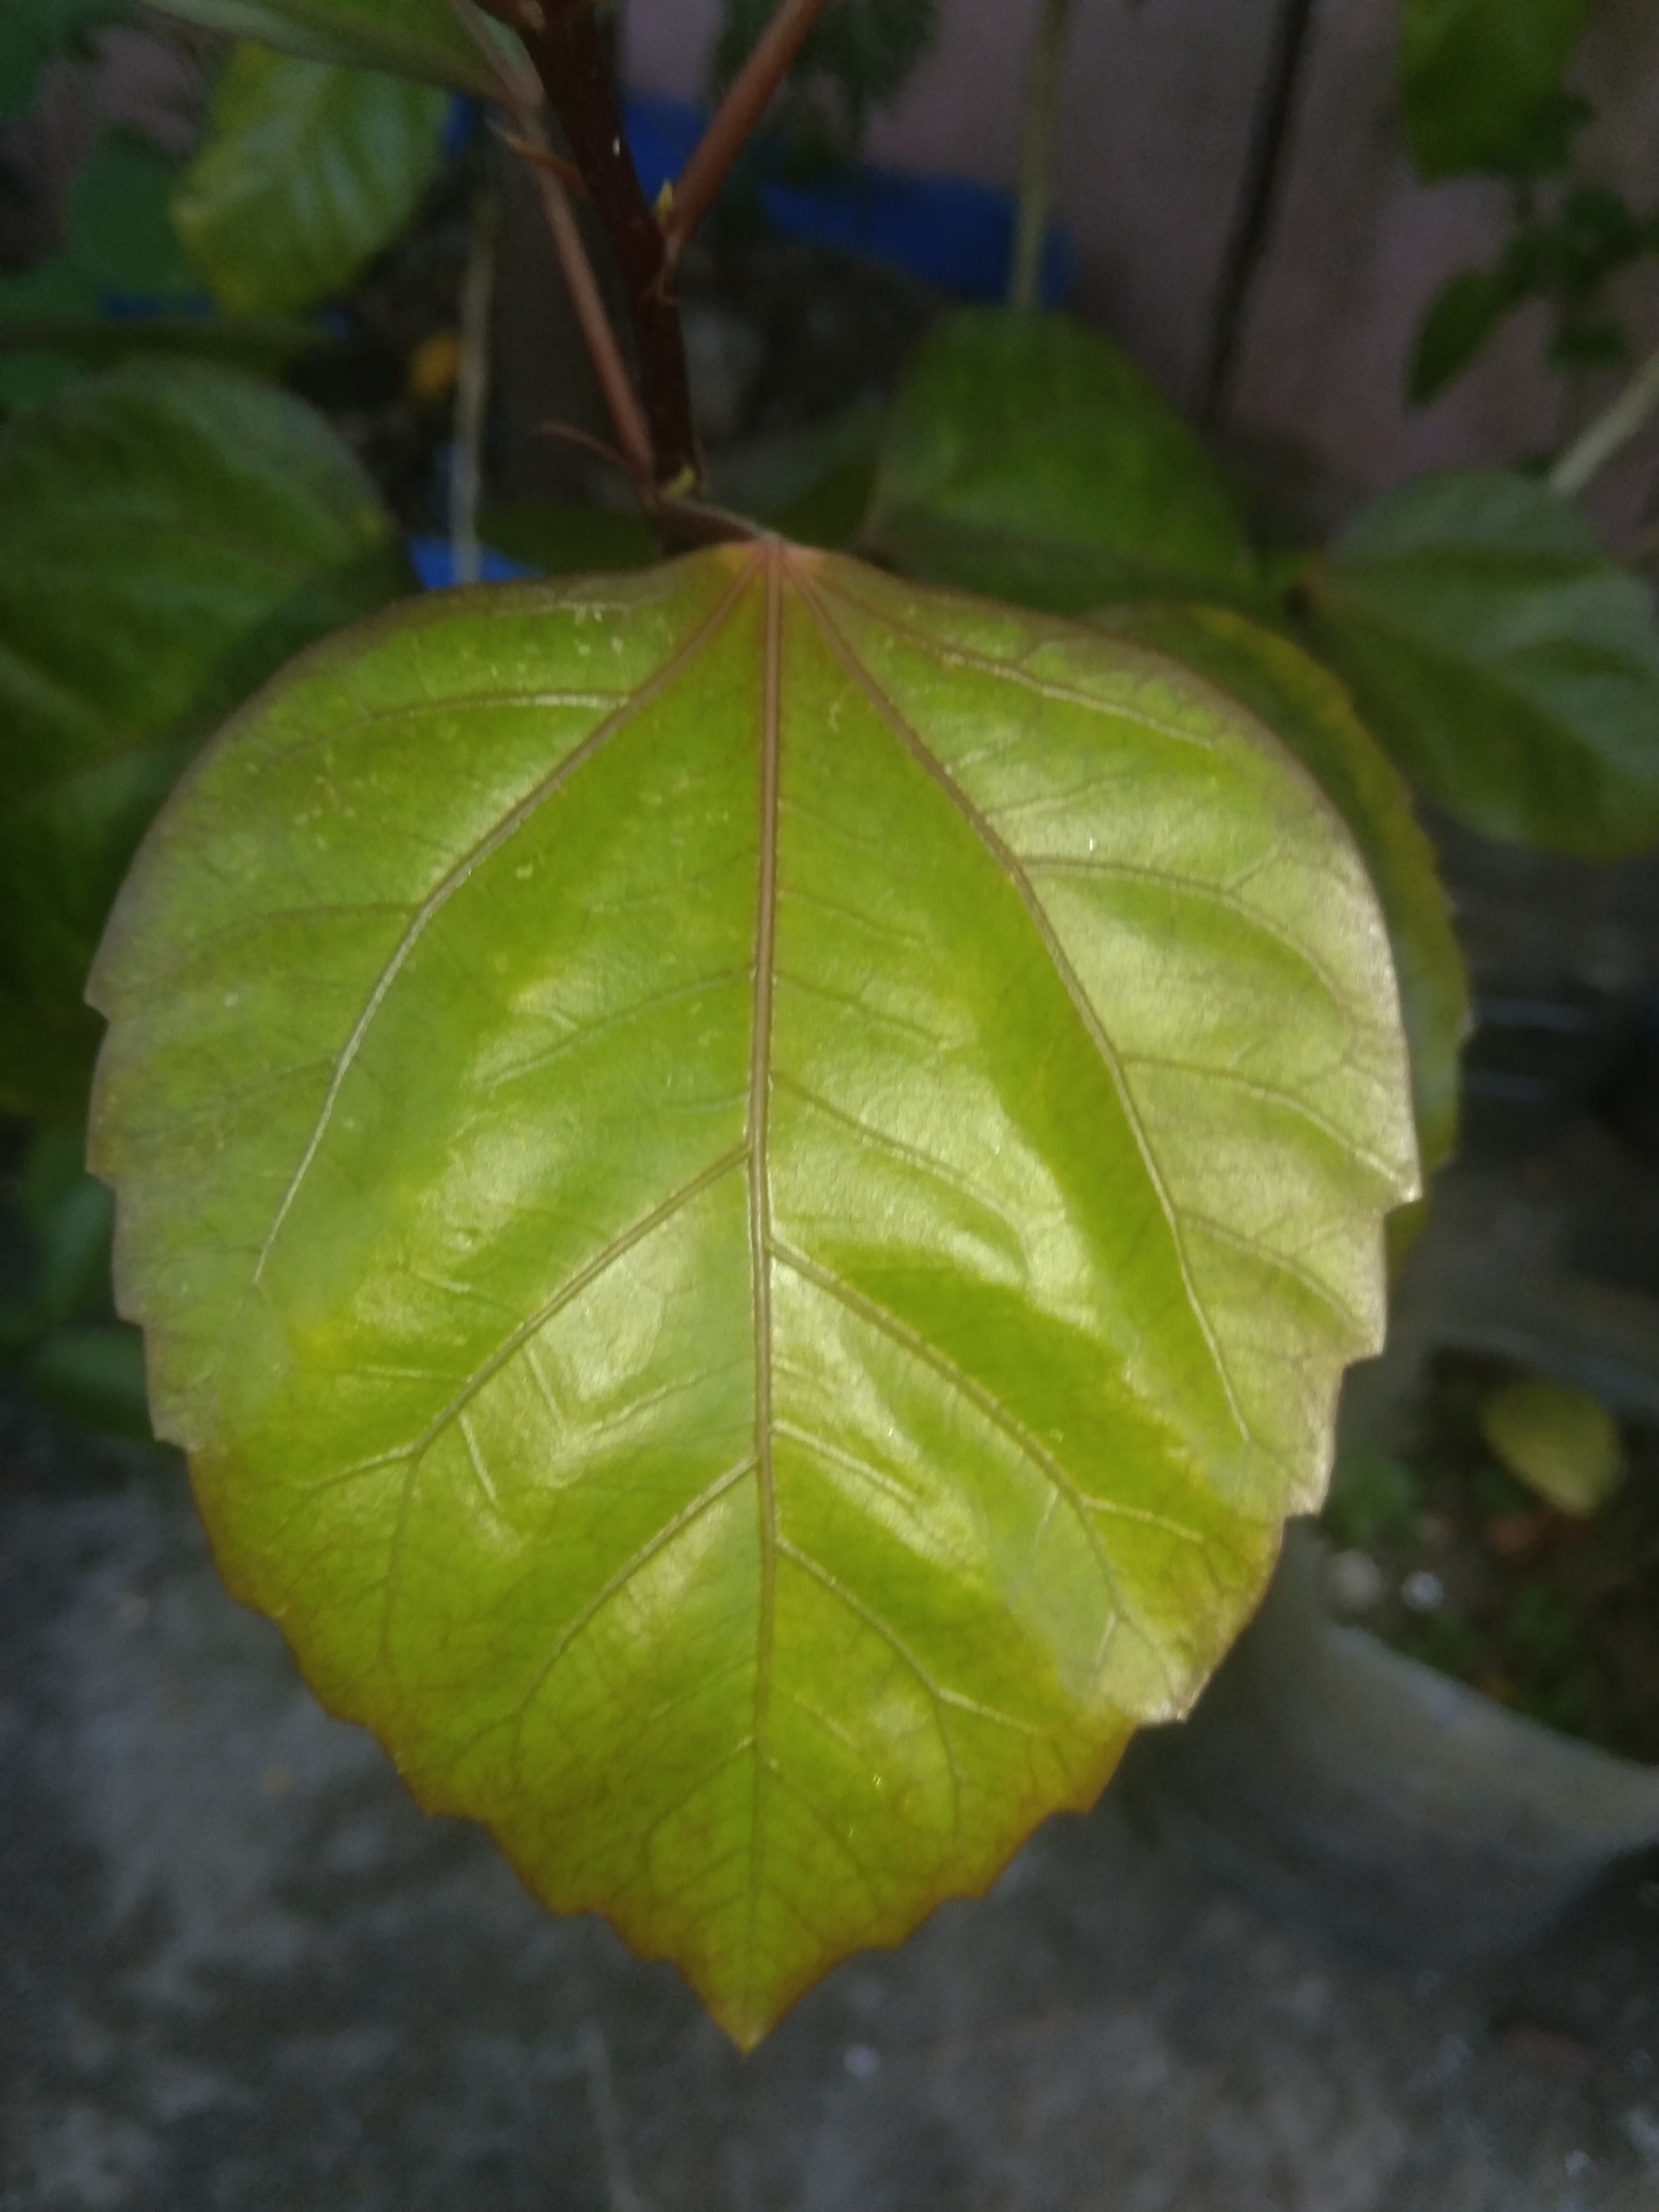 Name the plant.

hibiscus
